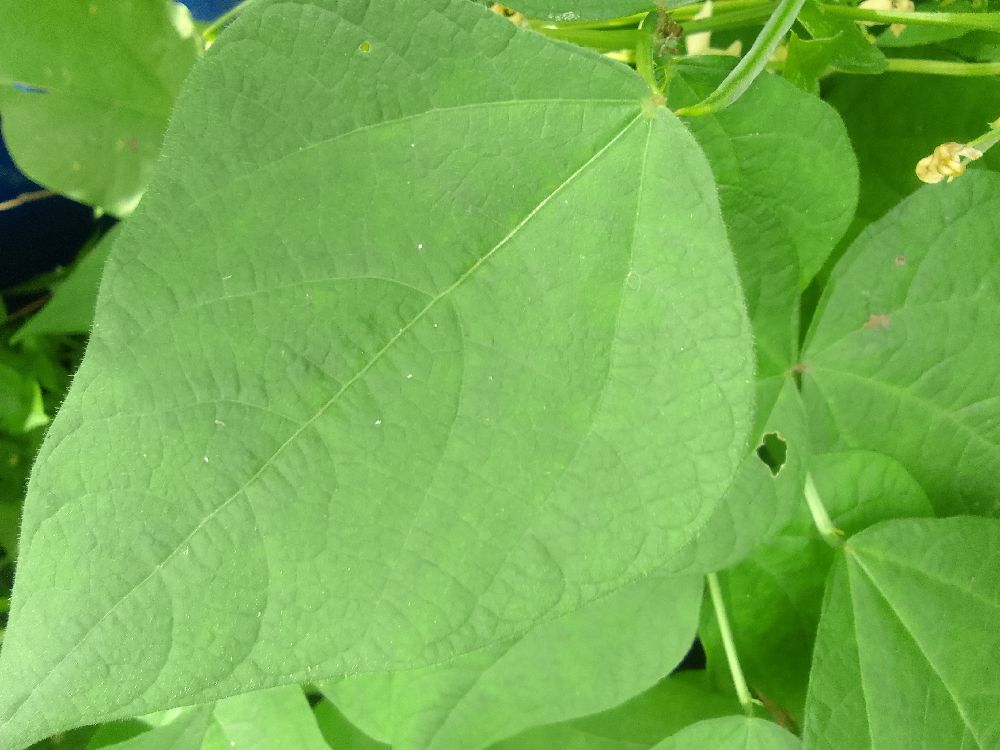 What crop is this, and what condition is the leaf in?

common bean, healthy
